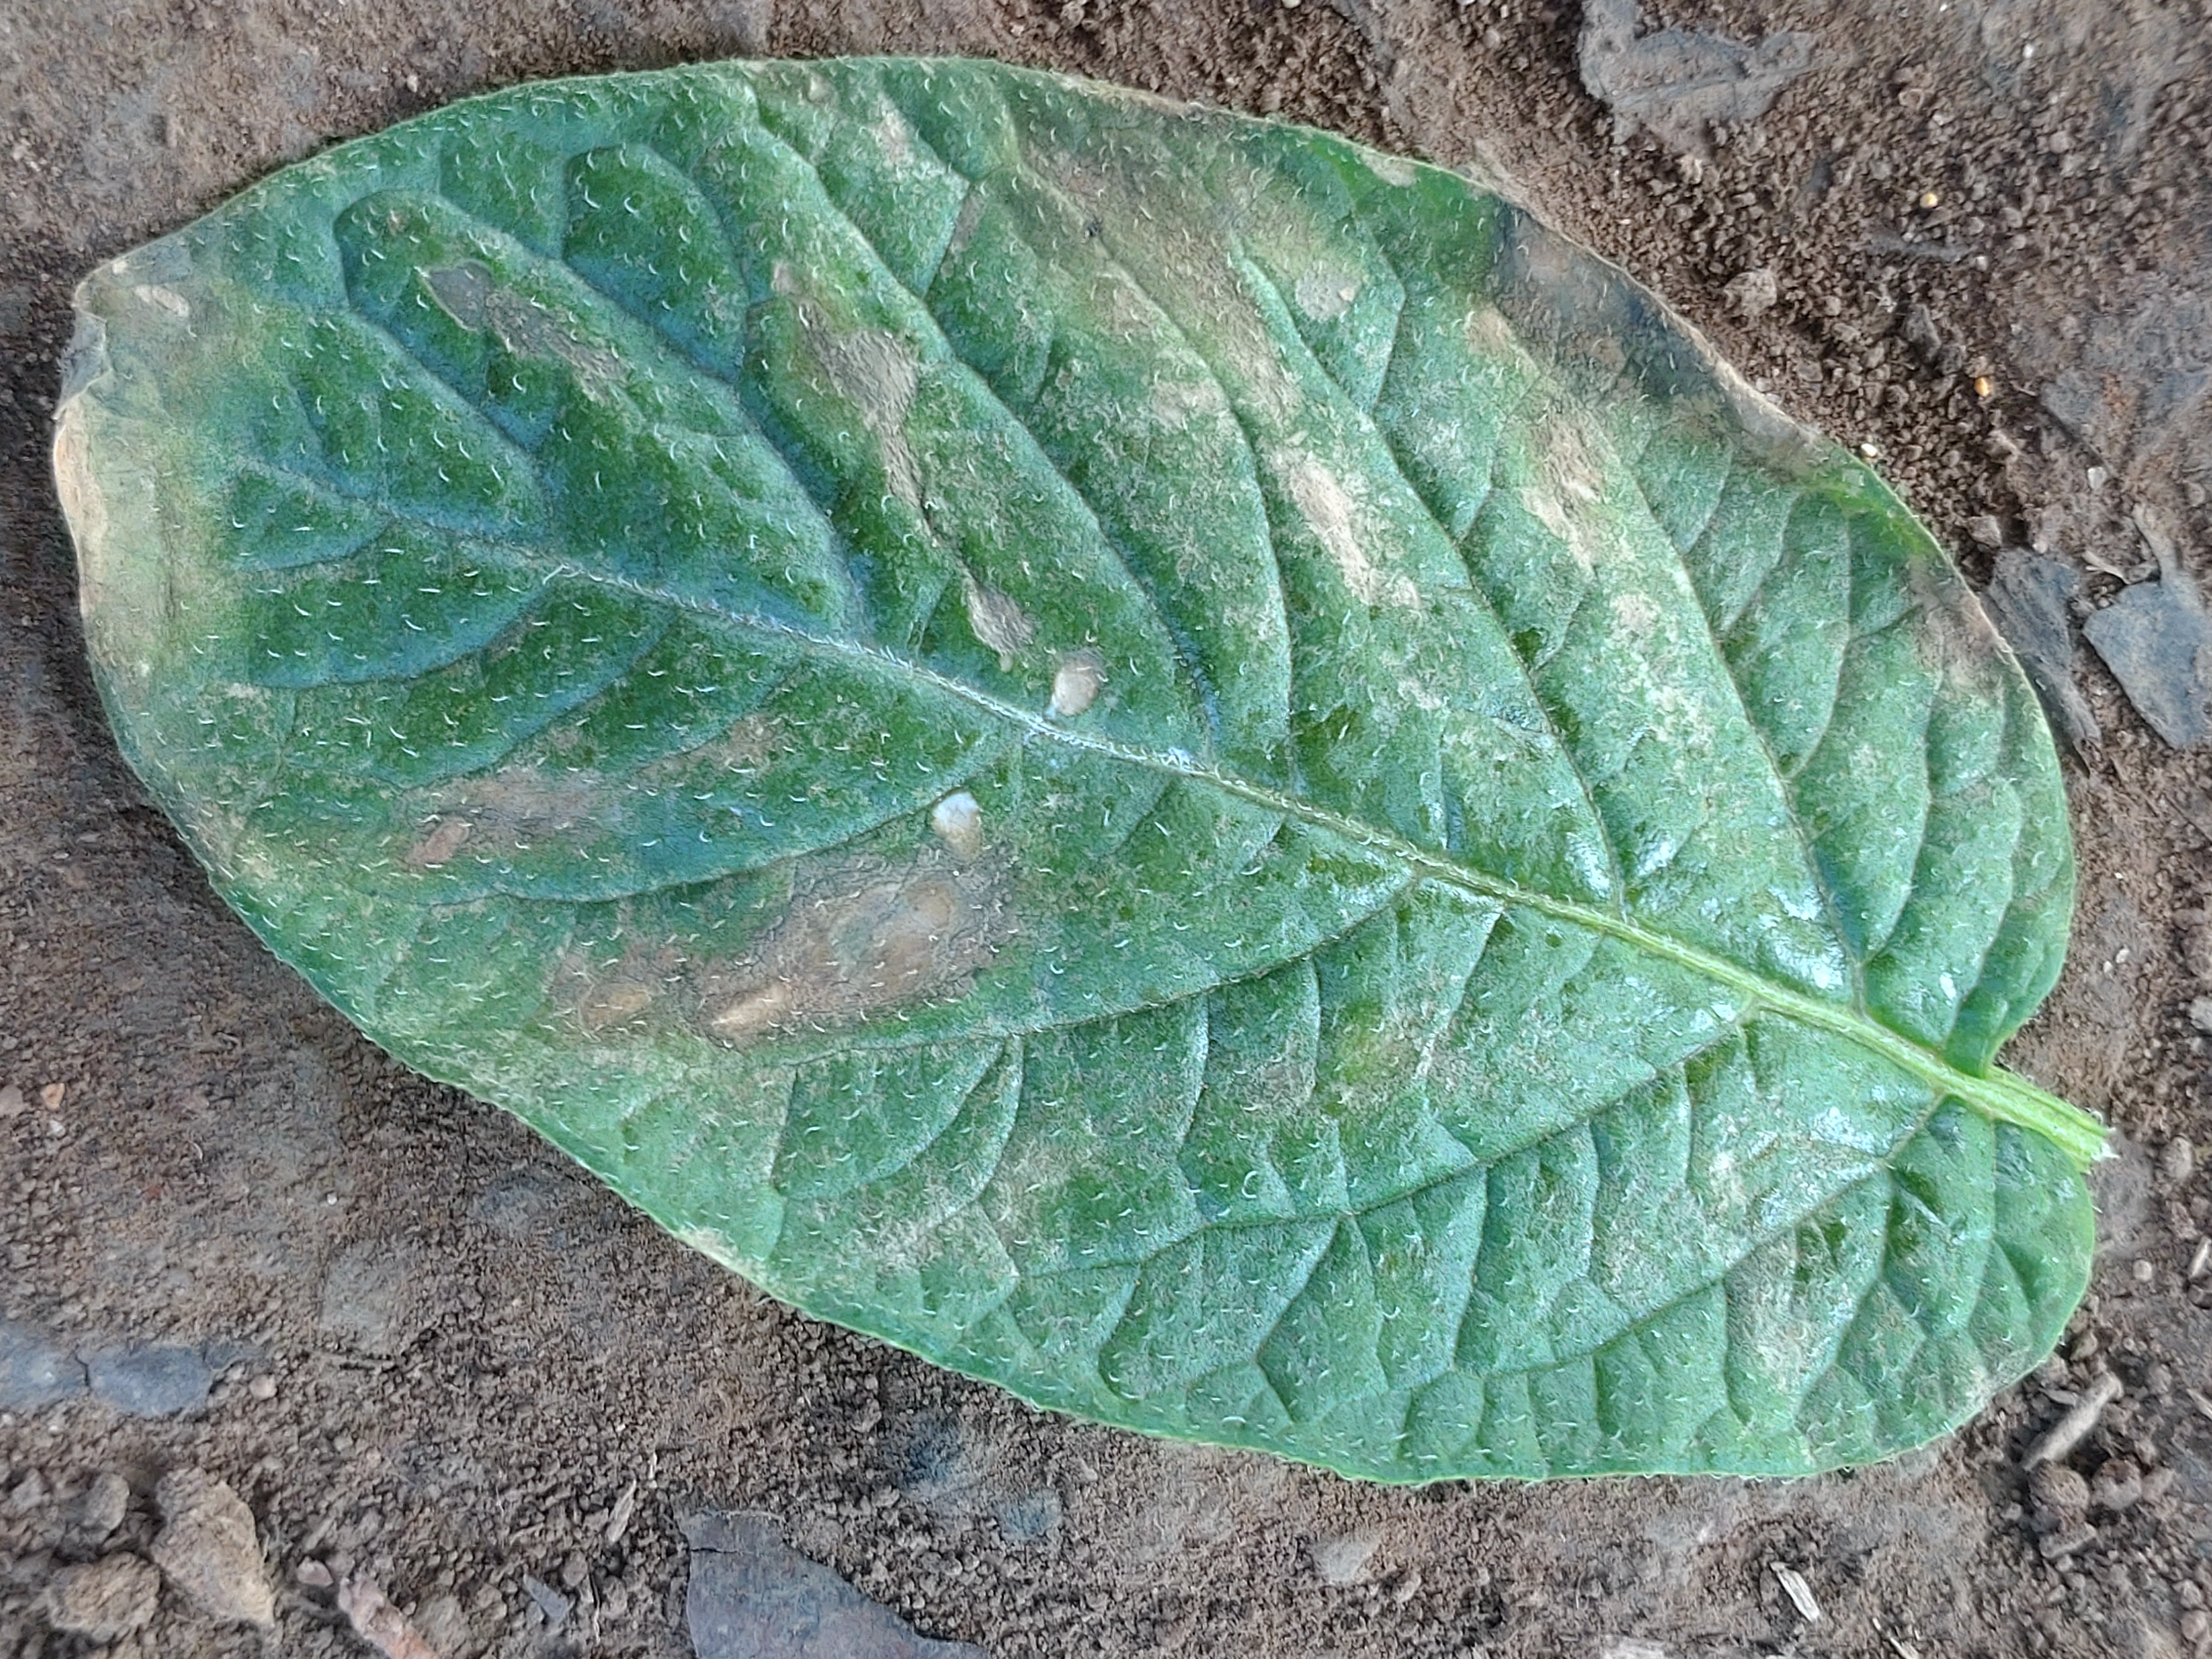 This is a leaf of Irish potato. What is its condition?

early blight
